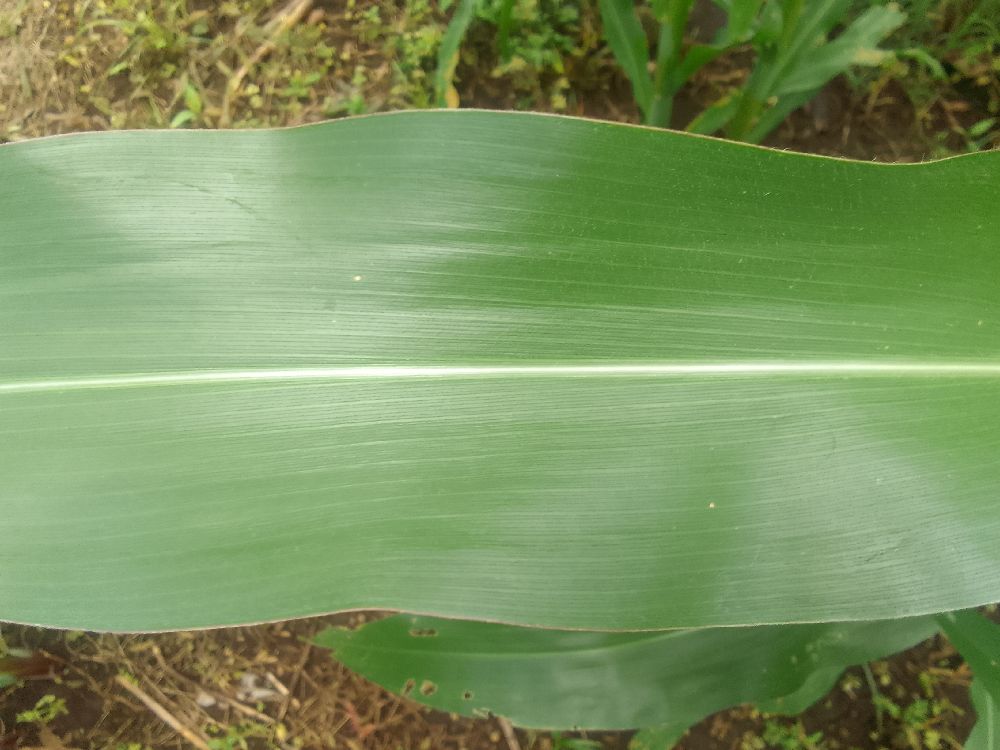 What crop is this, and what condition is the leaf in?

maize, healthy
